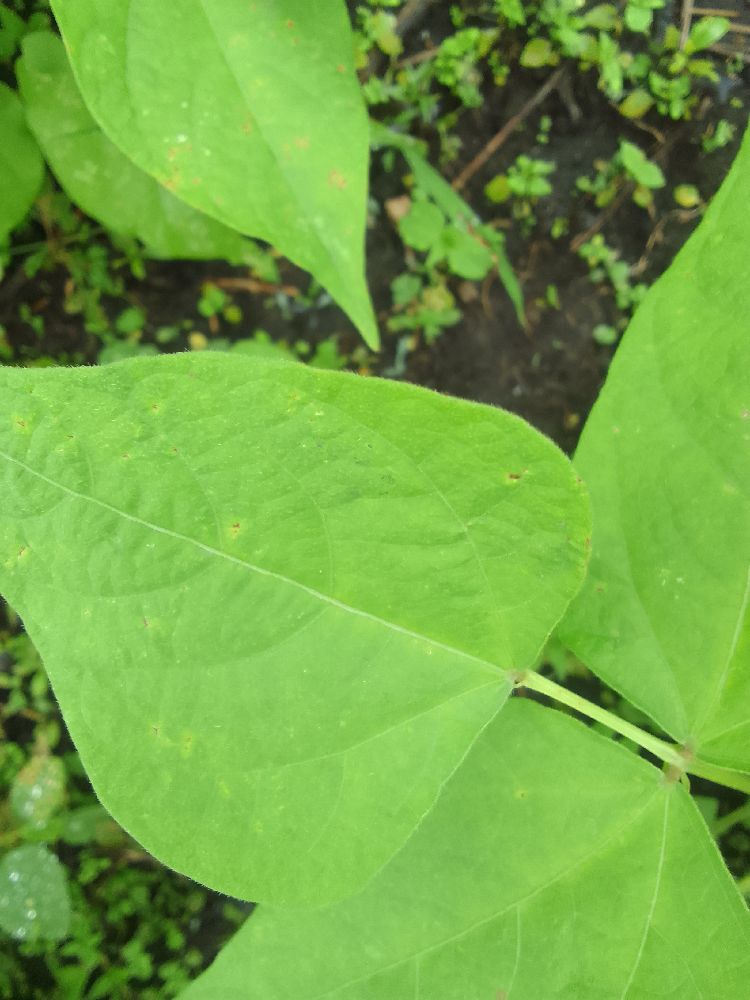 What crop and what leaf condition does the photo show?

common bean, healthy
